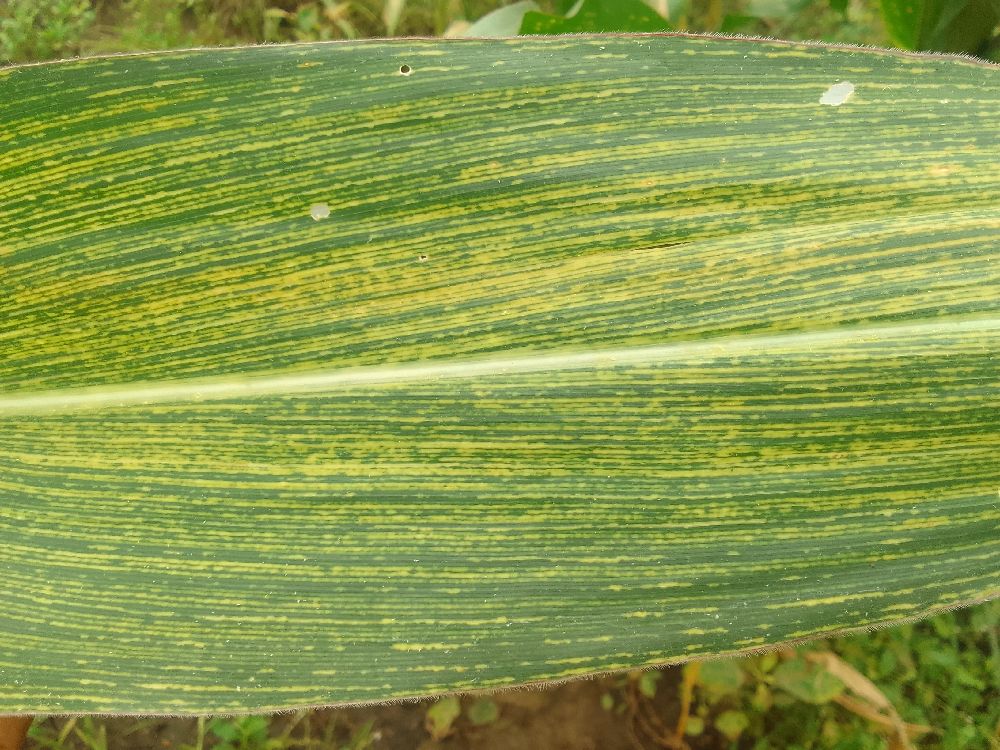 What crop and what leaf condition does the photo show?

maize, maize streak virus
